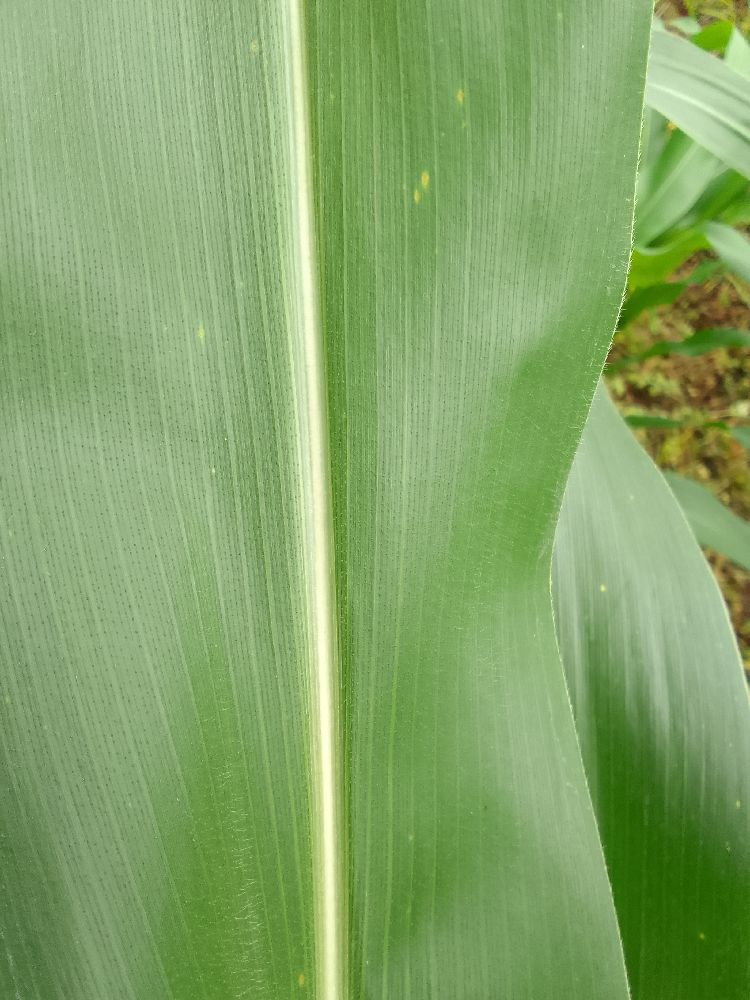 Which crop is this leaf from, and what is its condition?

maize, healthy
